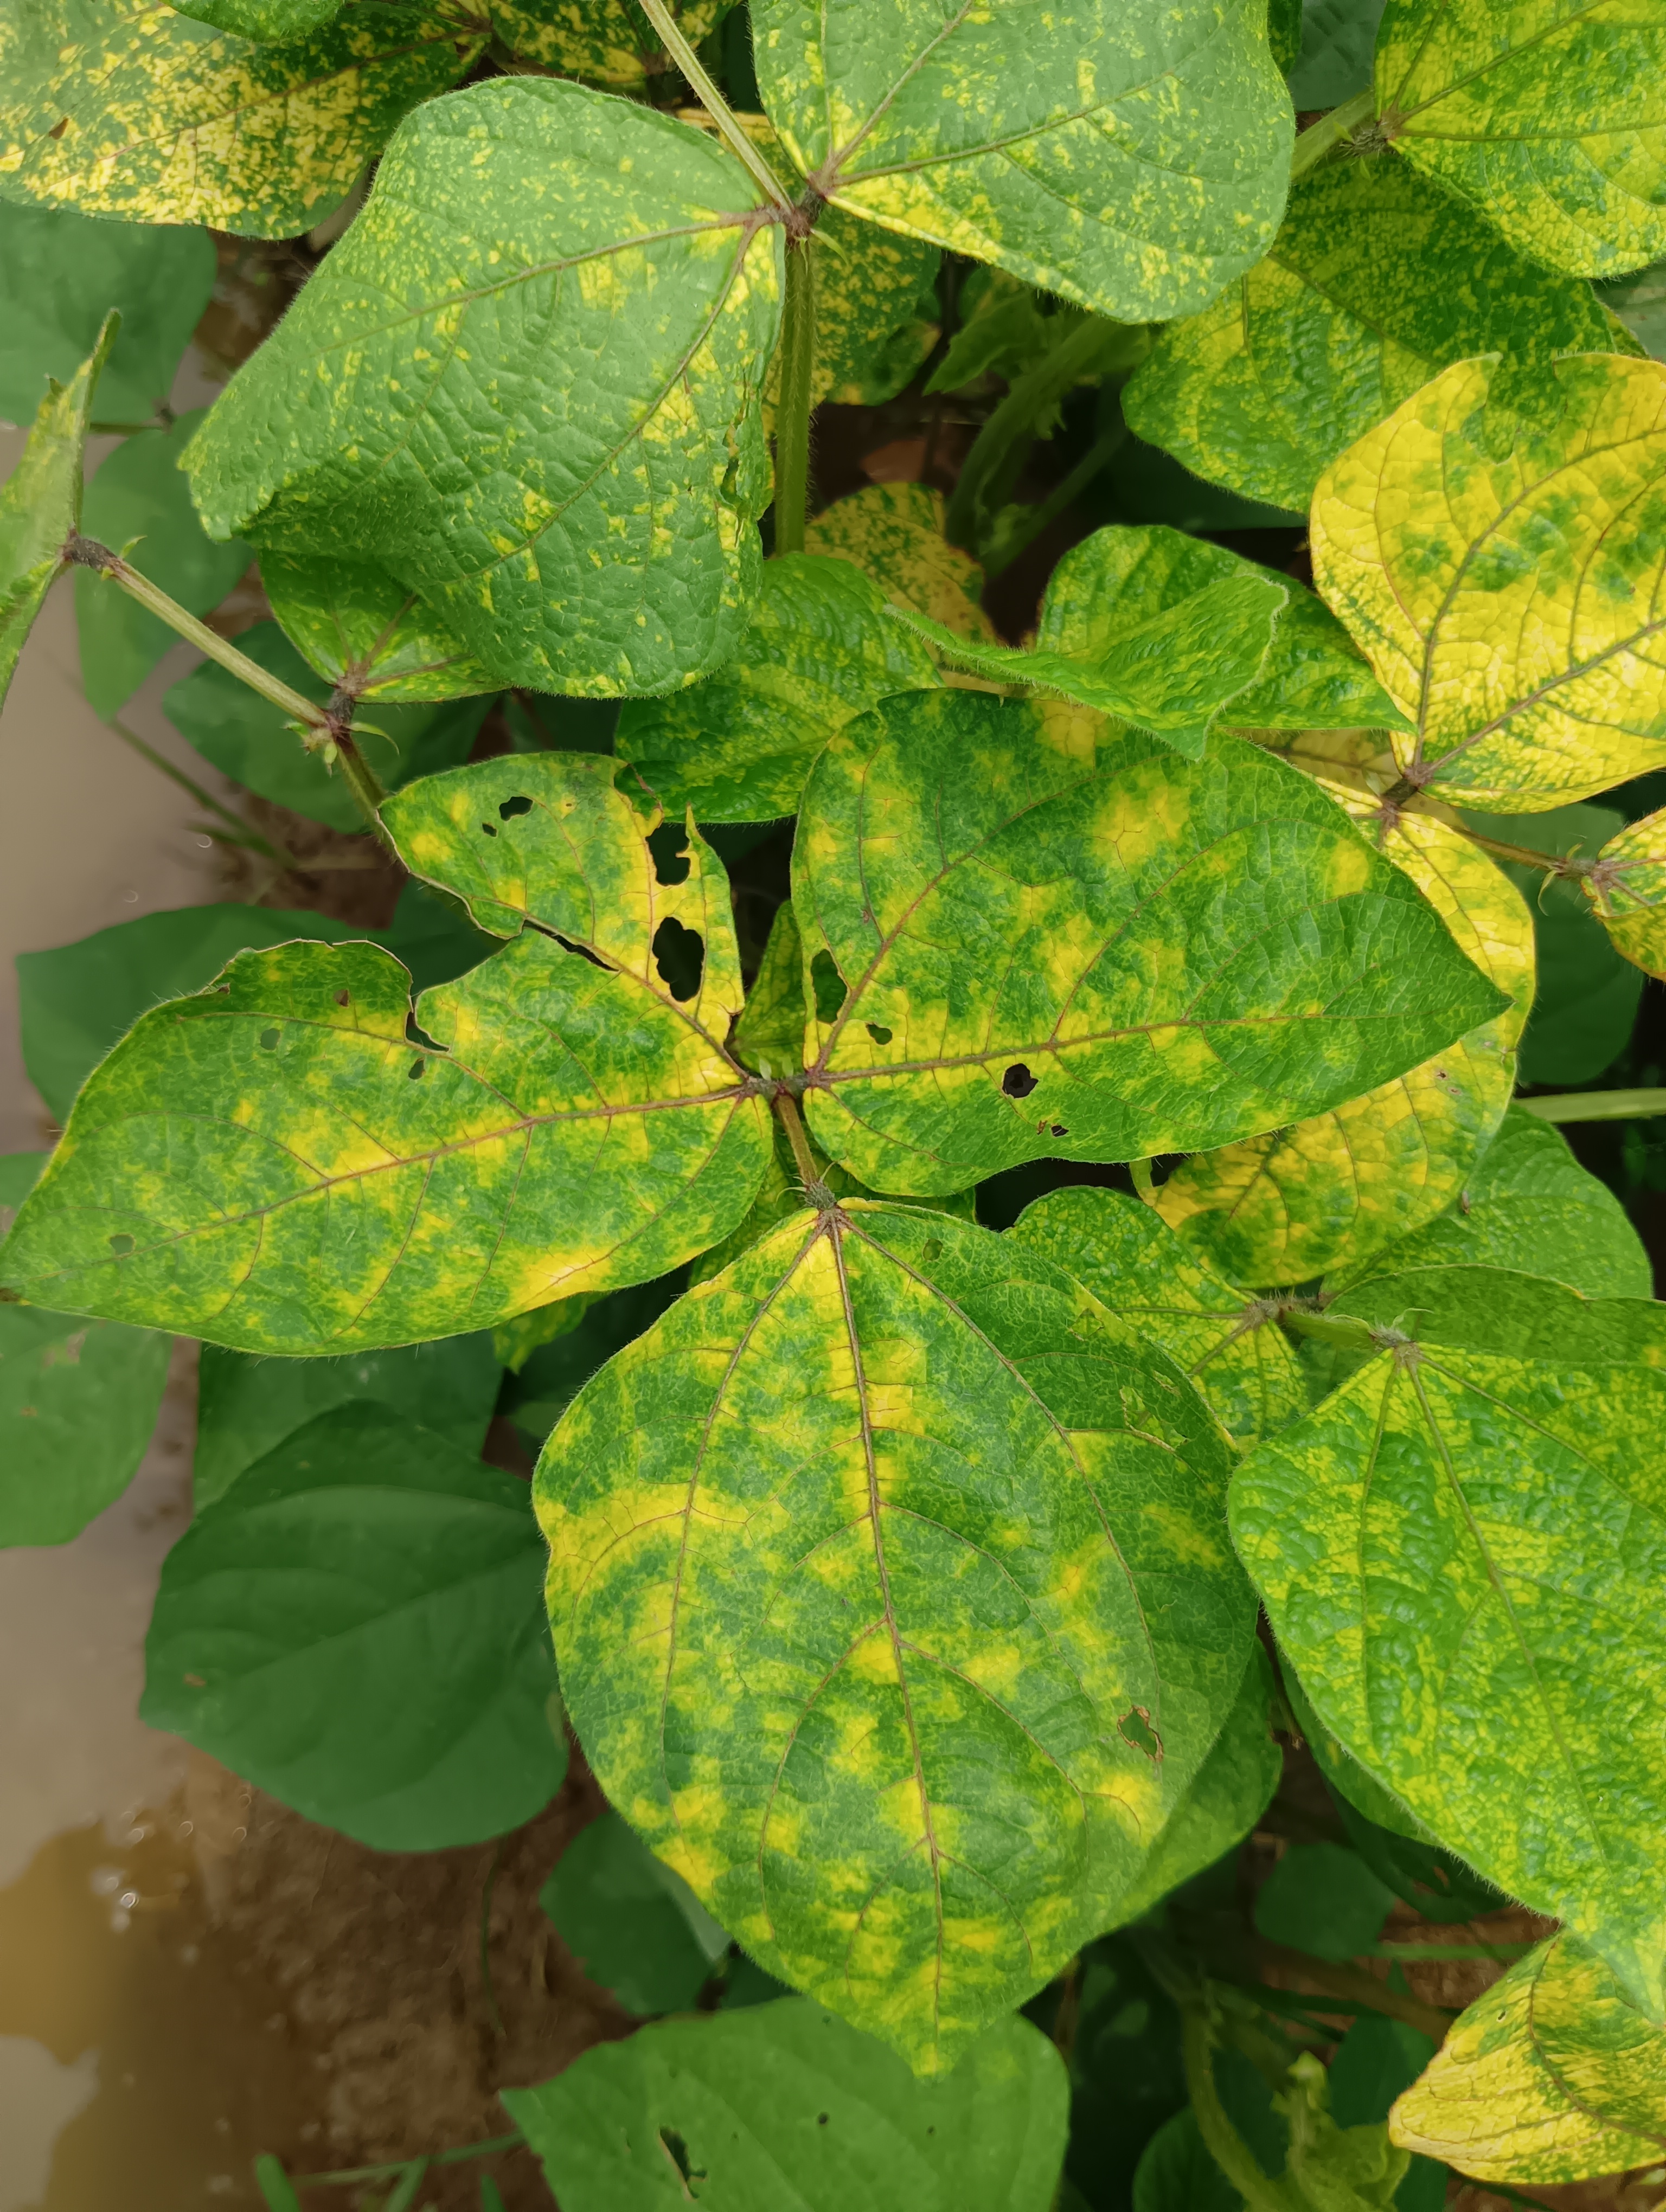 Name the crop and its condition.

mungbean, yellow mosaic
